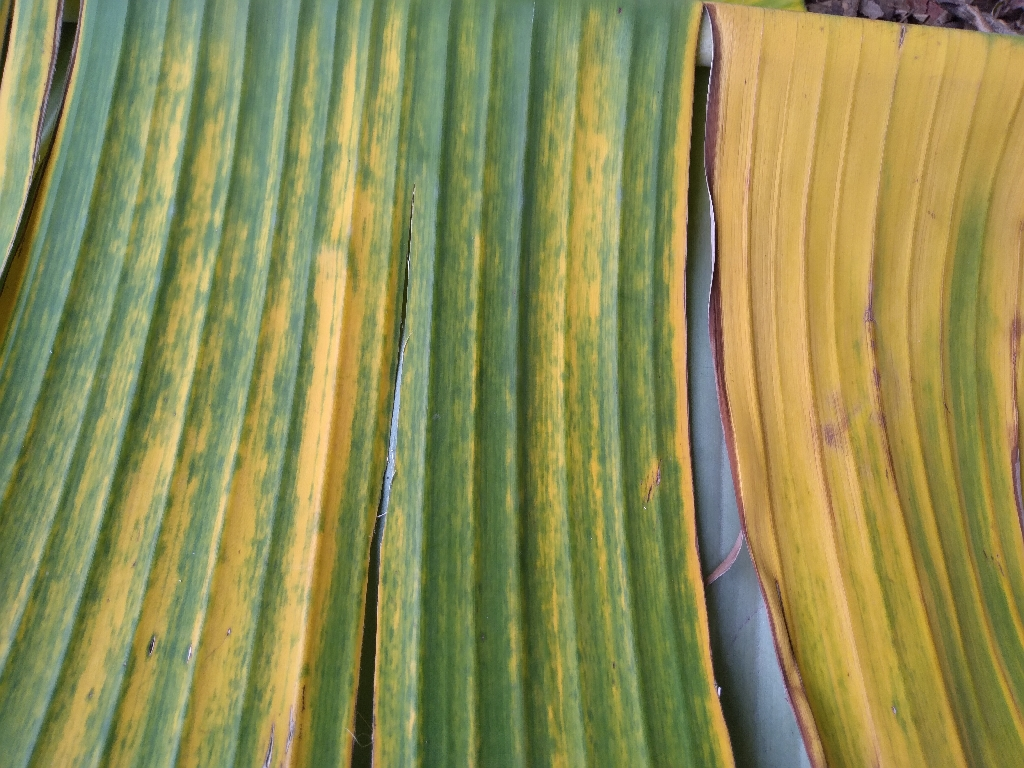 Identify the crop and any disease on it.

banana, fusarium wilt race 1
